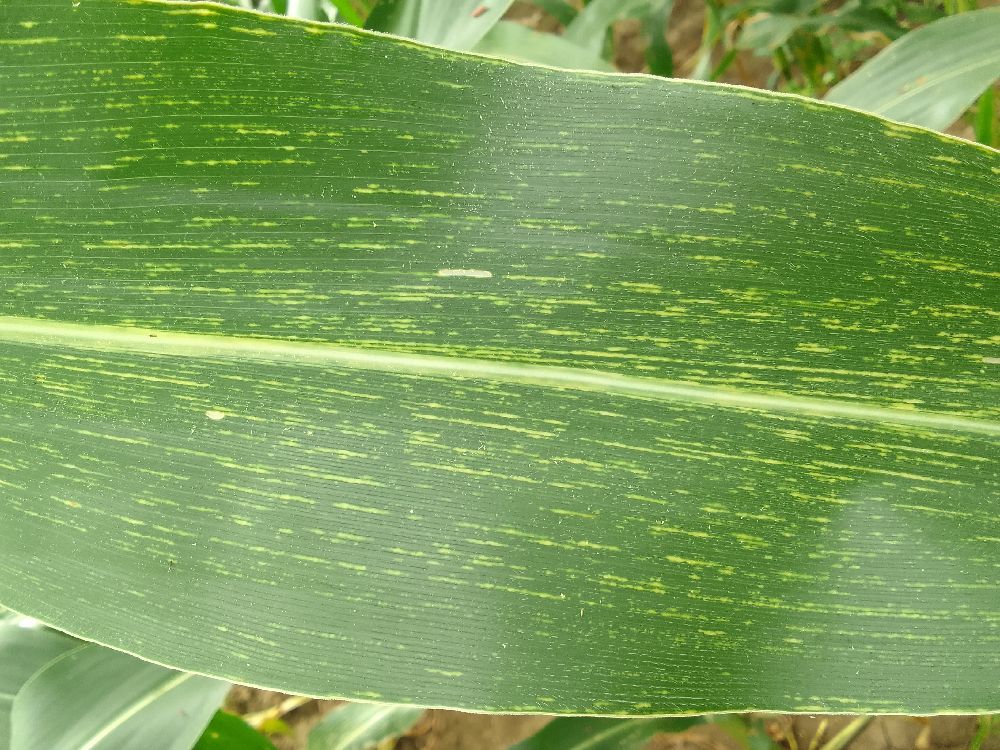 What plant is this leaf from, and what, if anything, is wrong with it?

maize, maize streak virus
